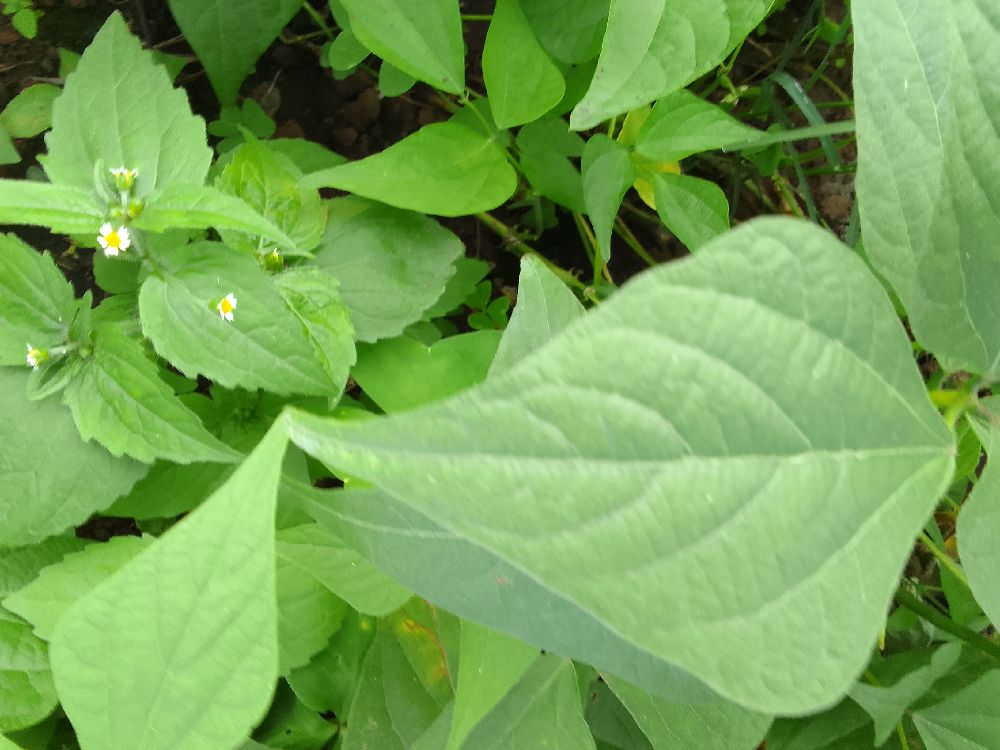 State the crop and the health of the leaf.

common bean, healthy
